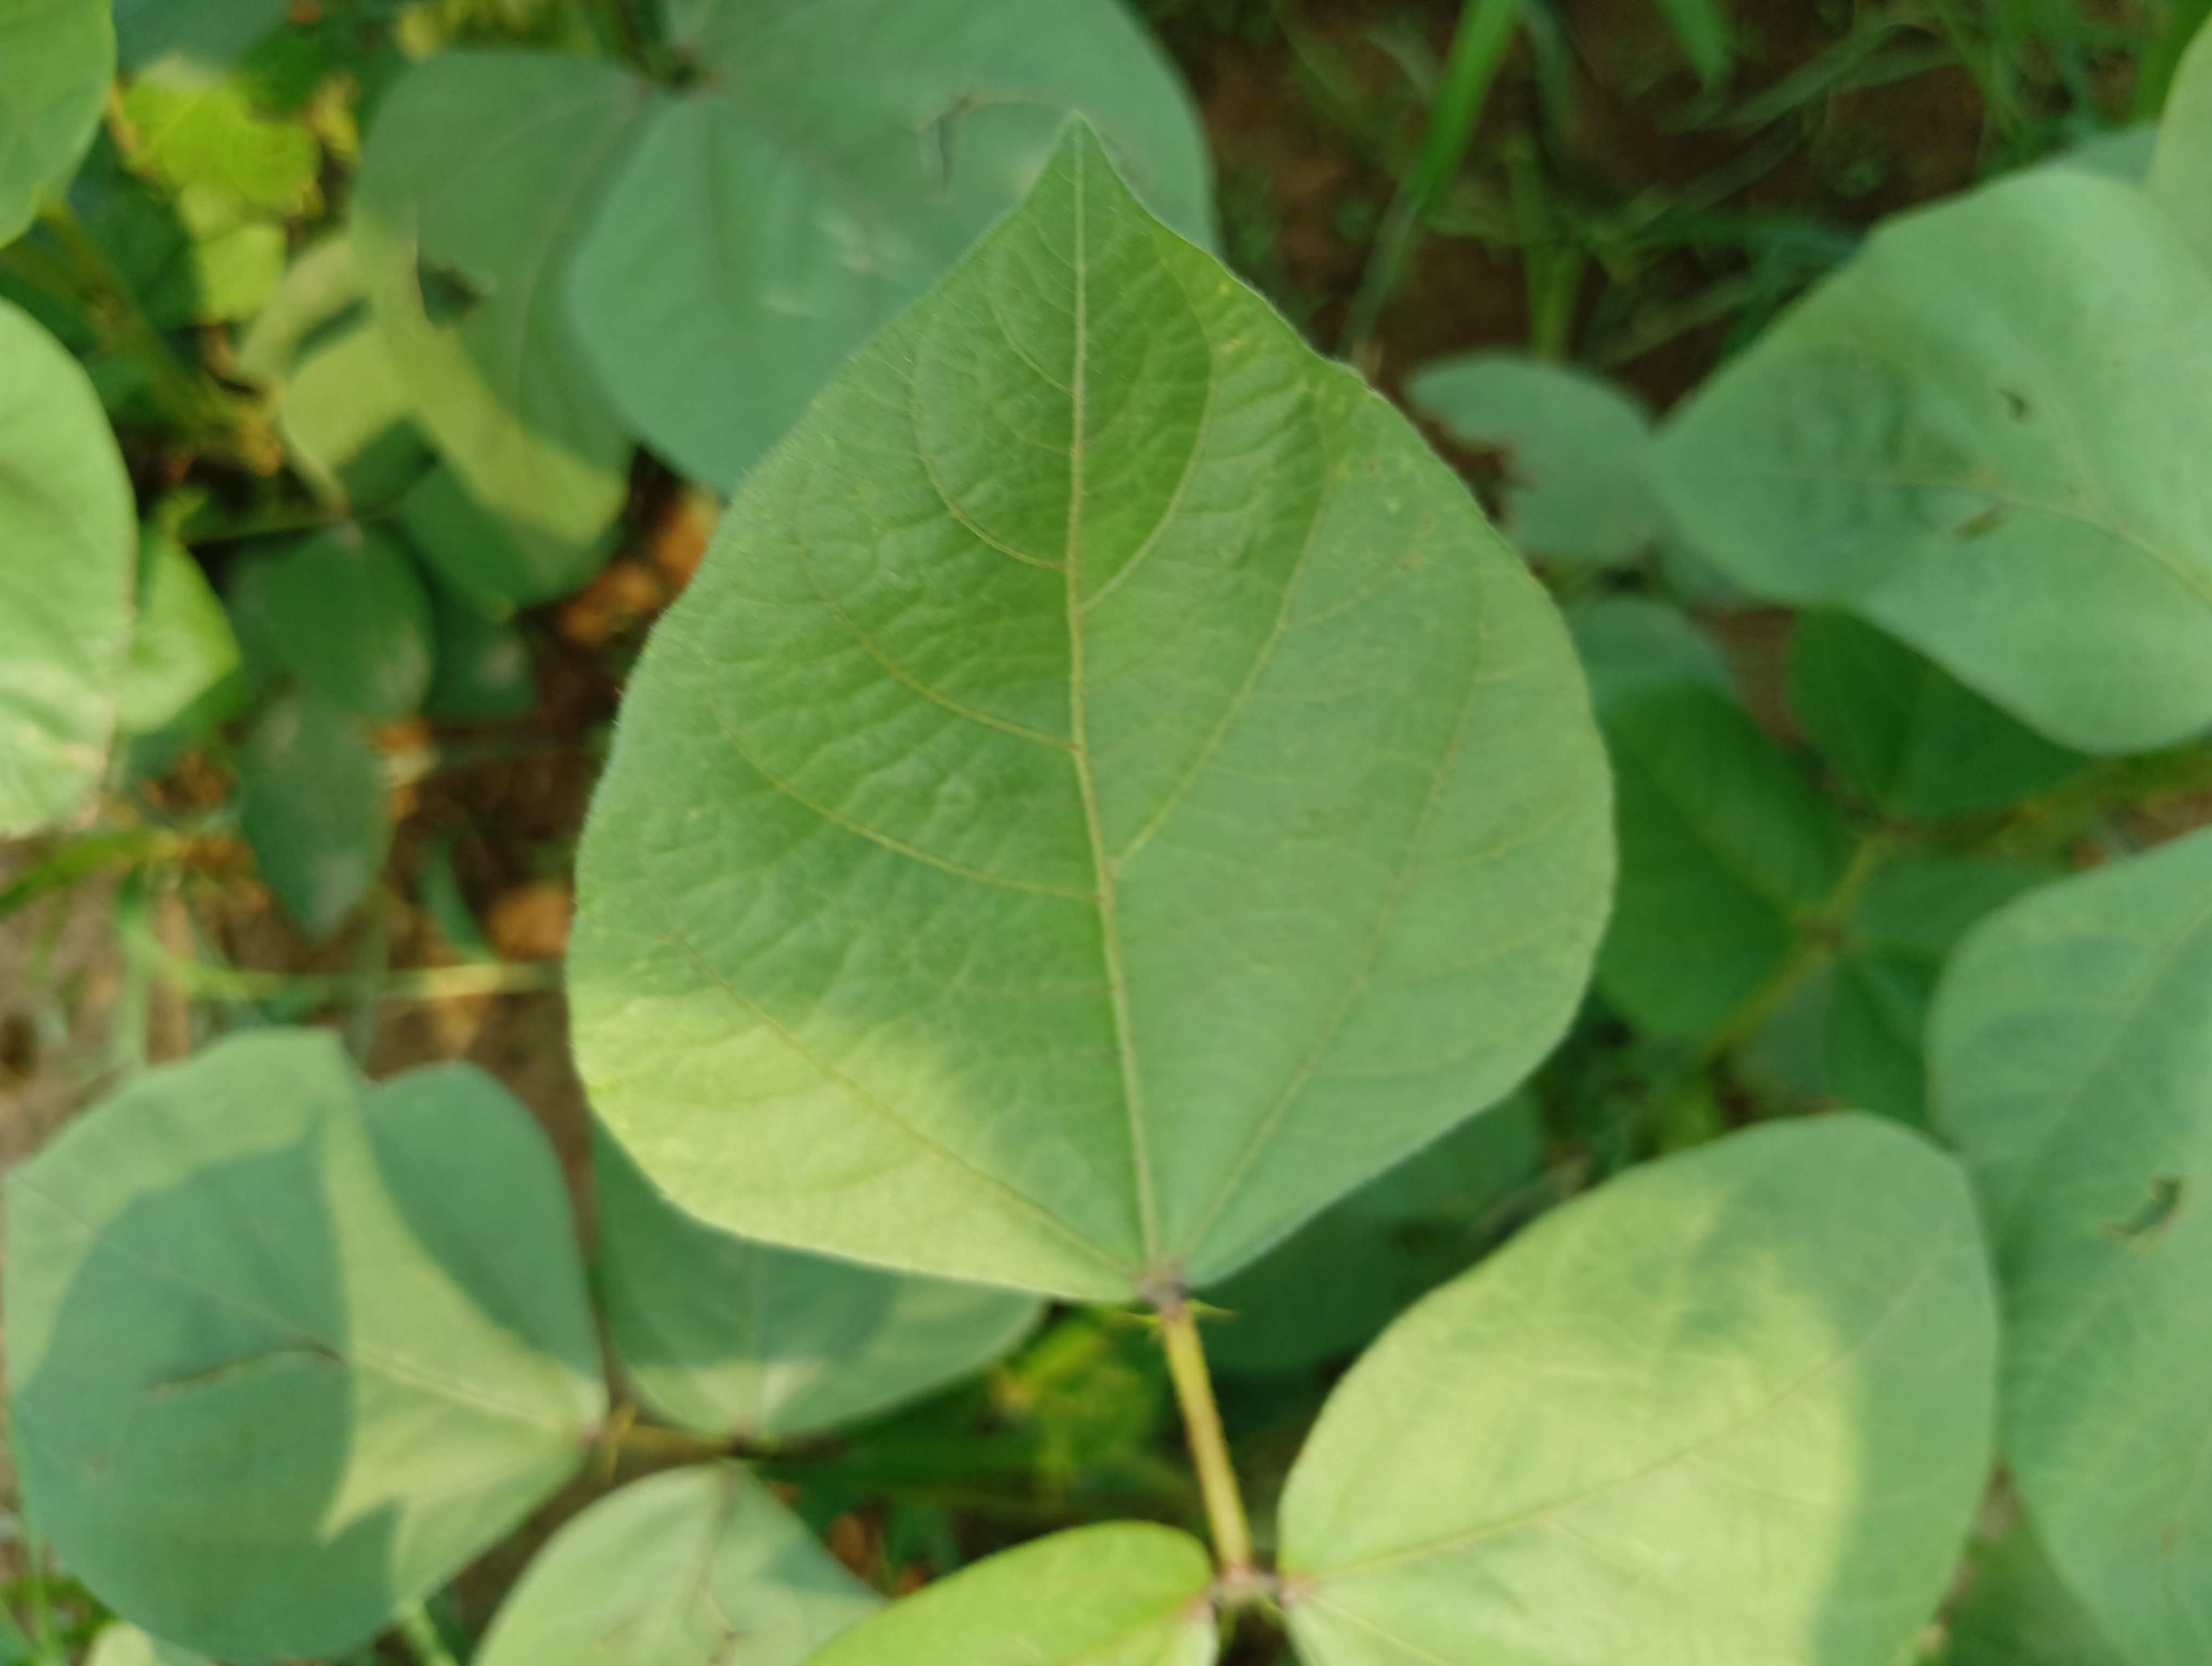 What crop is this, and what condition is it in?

mungbean, healthy
